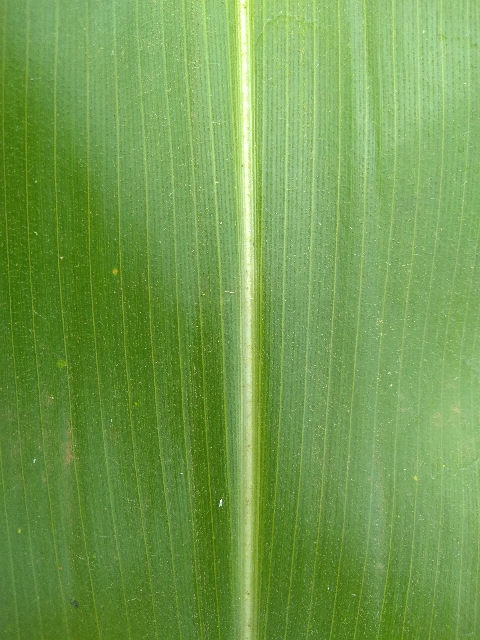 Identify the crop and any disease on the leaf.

maize, healthy
